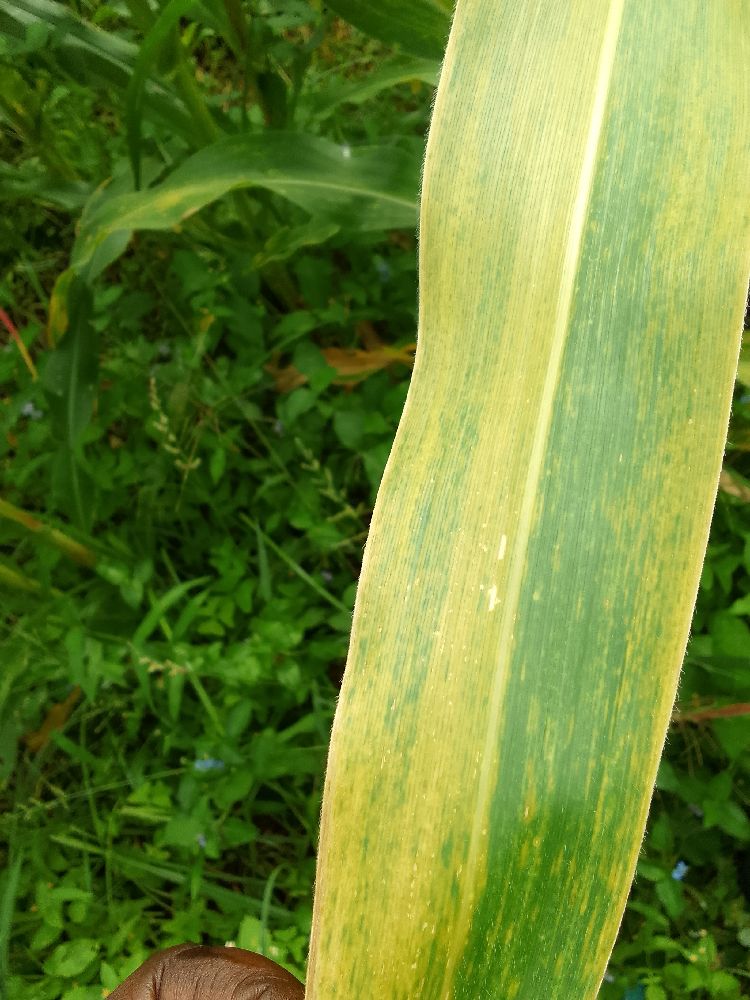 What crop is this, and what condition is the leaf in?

maize, maize lethal necrosis
